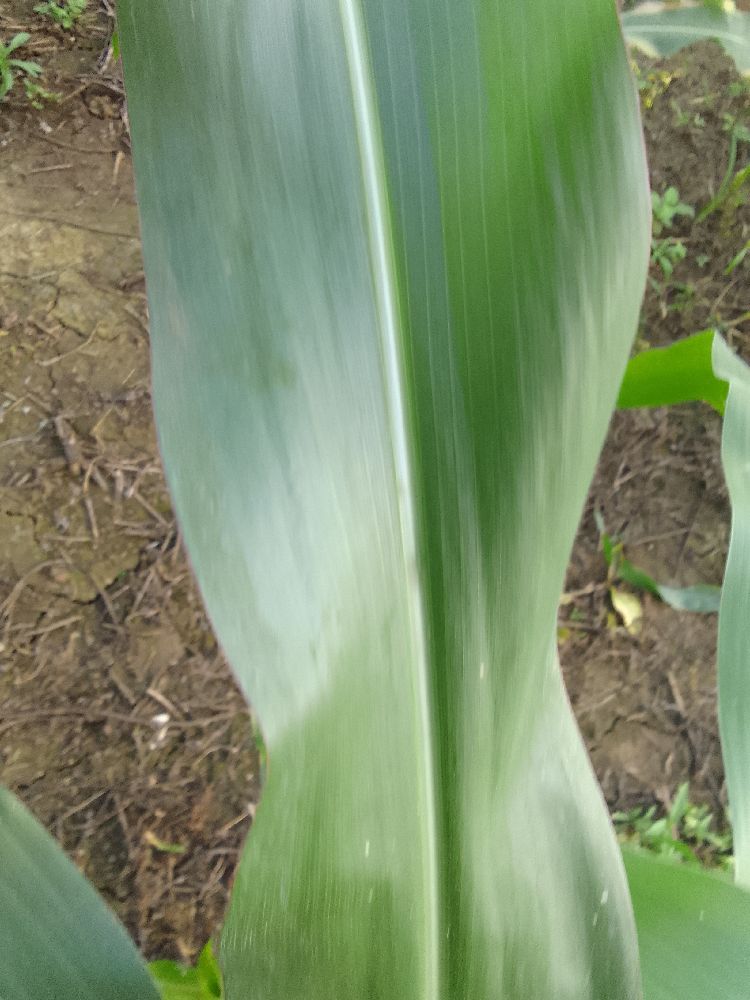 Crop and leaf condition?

maize, healthy
